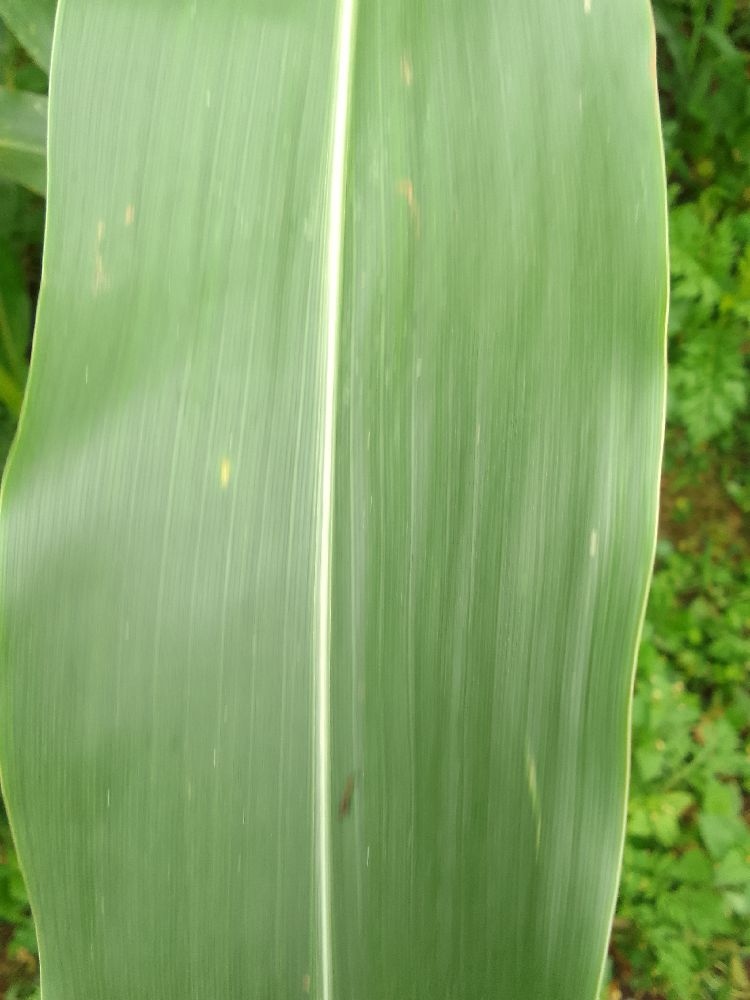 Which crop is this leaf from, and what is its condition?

maize, healthy
